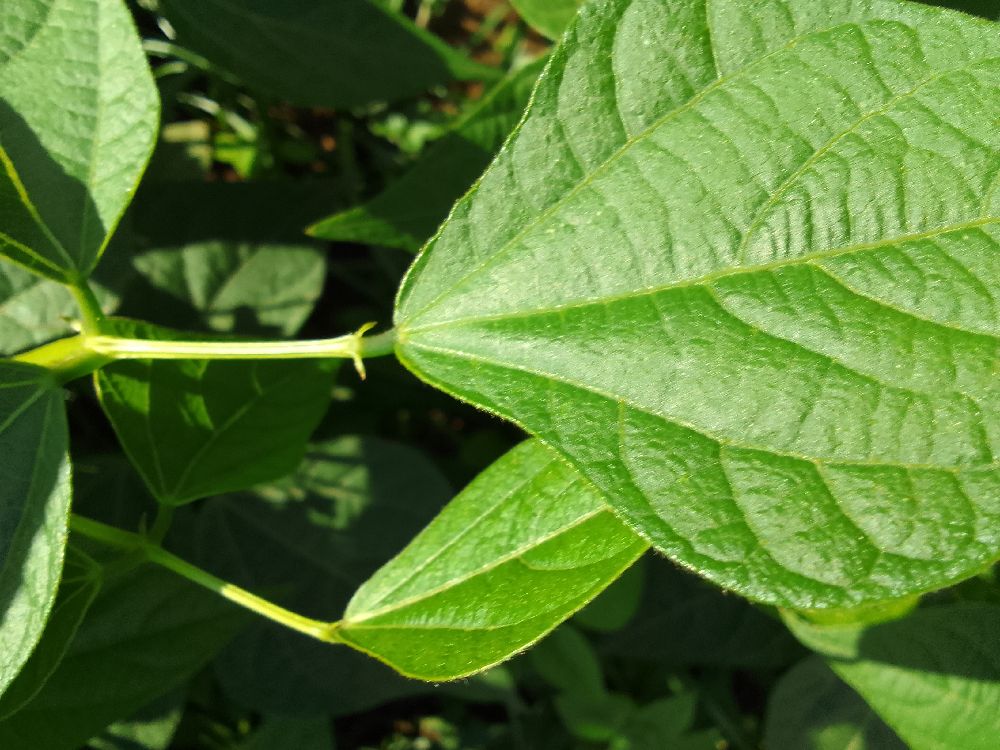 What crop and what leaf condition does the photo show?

common bean, healthy
